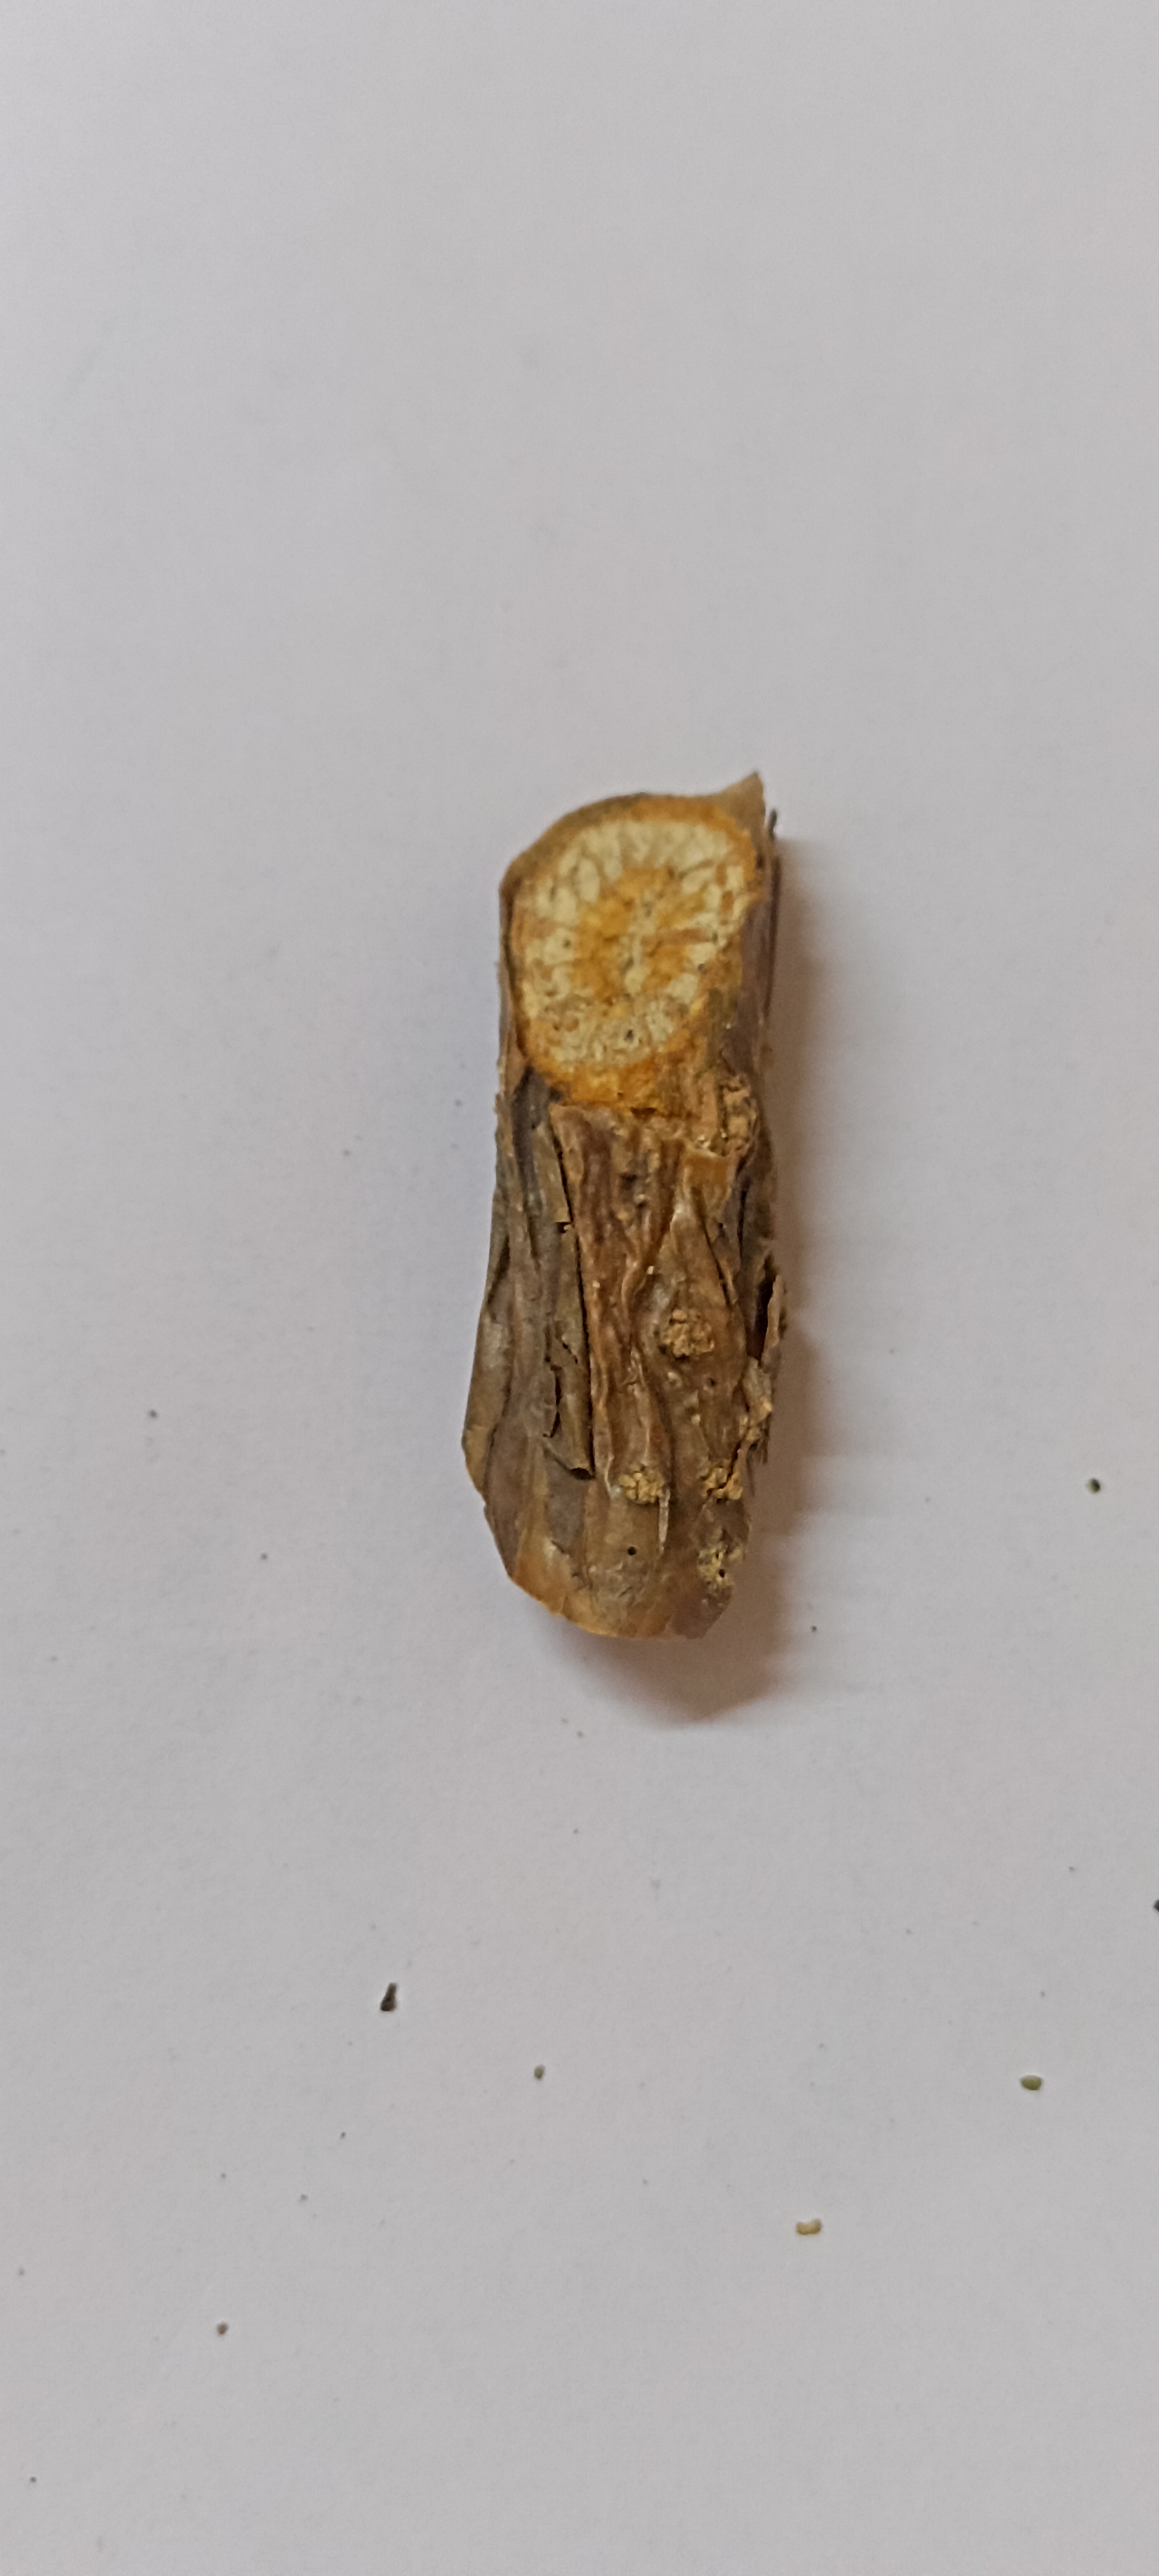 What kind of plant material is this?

gulvel
